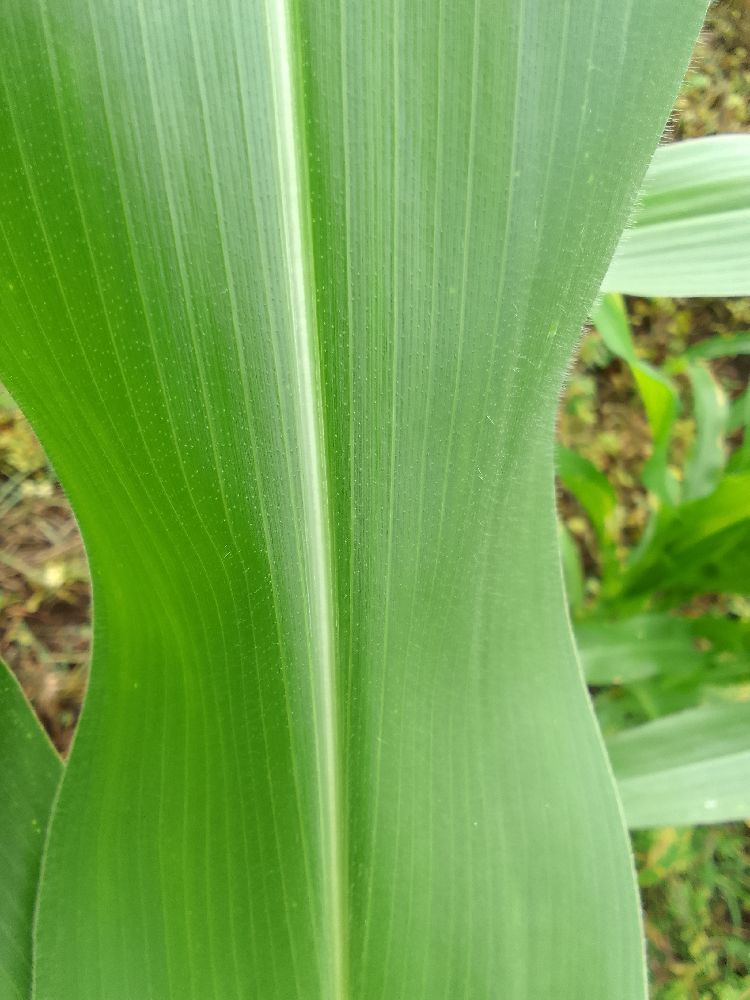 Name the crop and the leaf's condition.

maize, healthy
